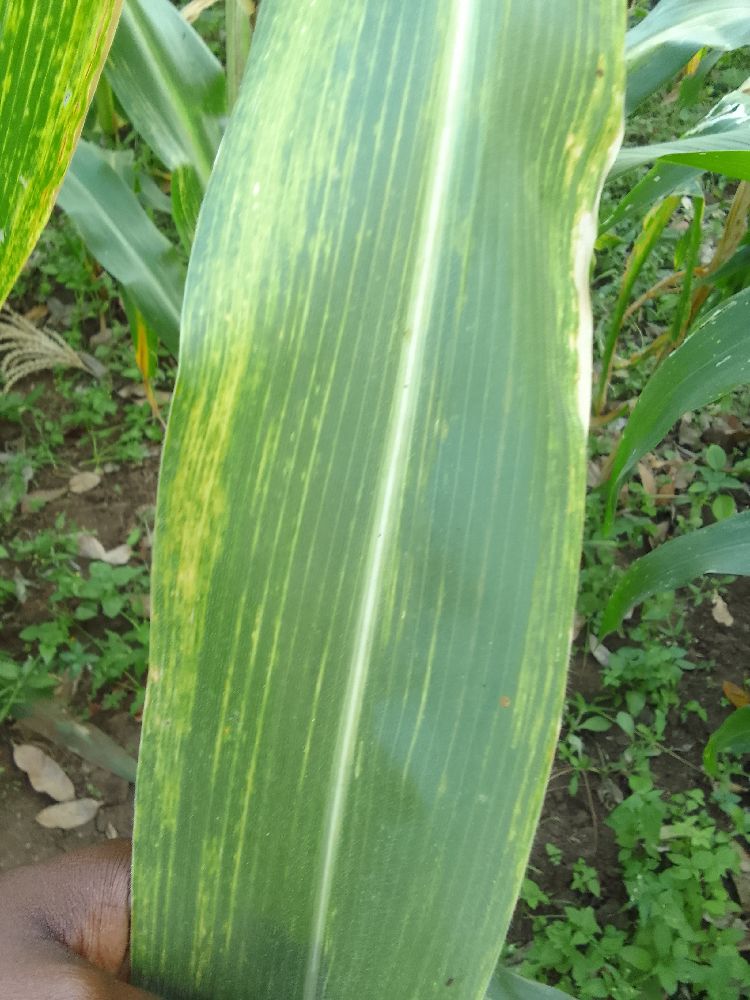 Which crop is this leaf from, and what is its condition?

maize, maize lethal necrosis
